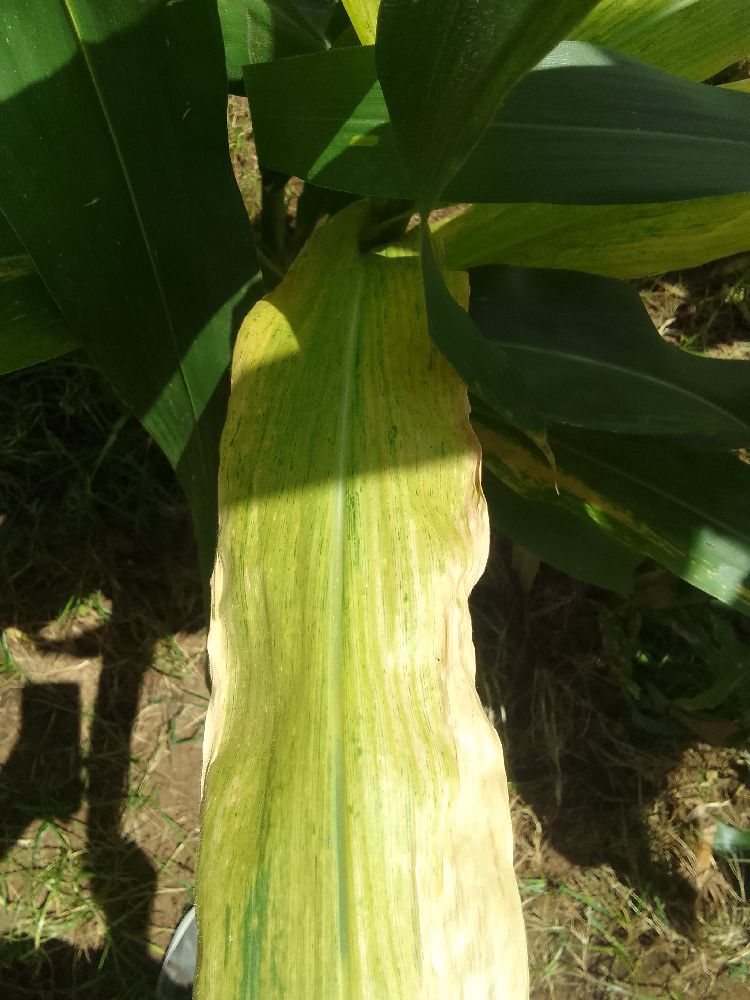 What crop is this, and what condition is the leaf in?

maize, maize lethal necrosis
